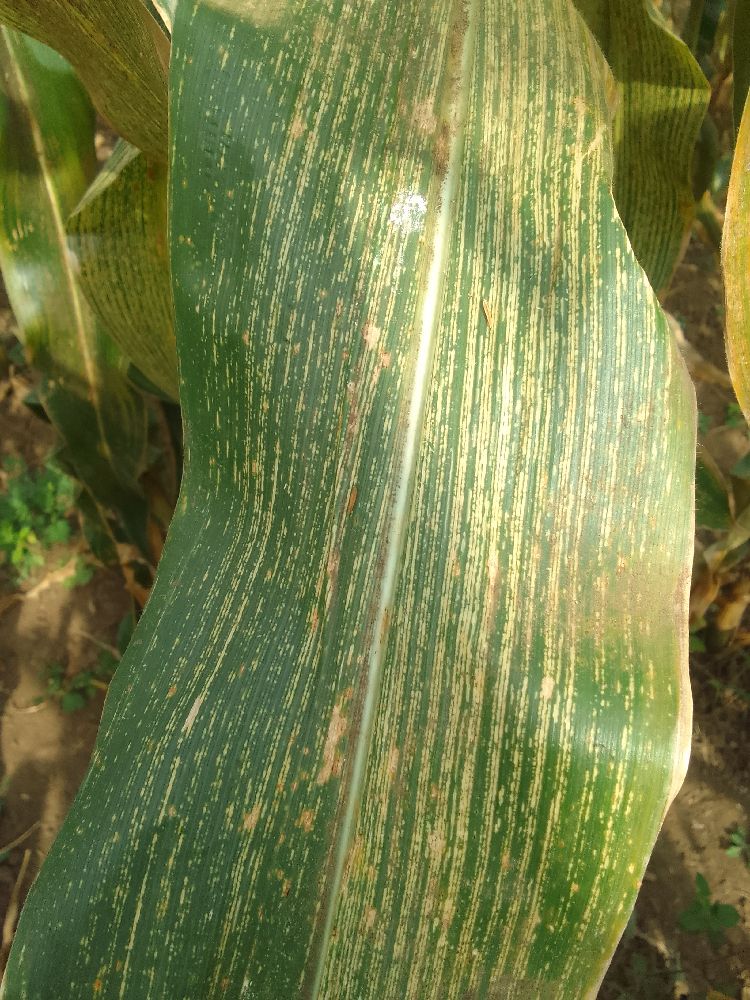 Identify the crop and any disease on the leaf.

maize, maize streak virus
